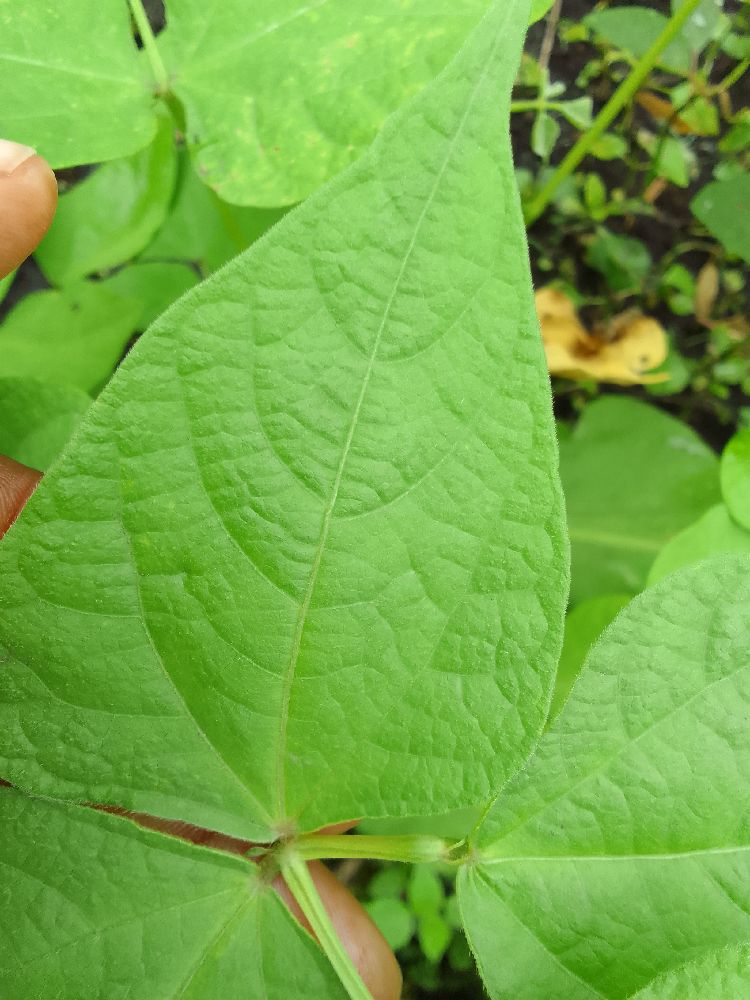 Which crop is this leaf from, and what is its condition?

common bean, healthy
